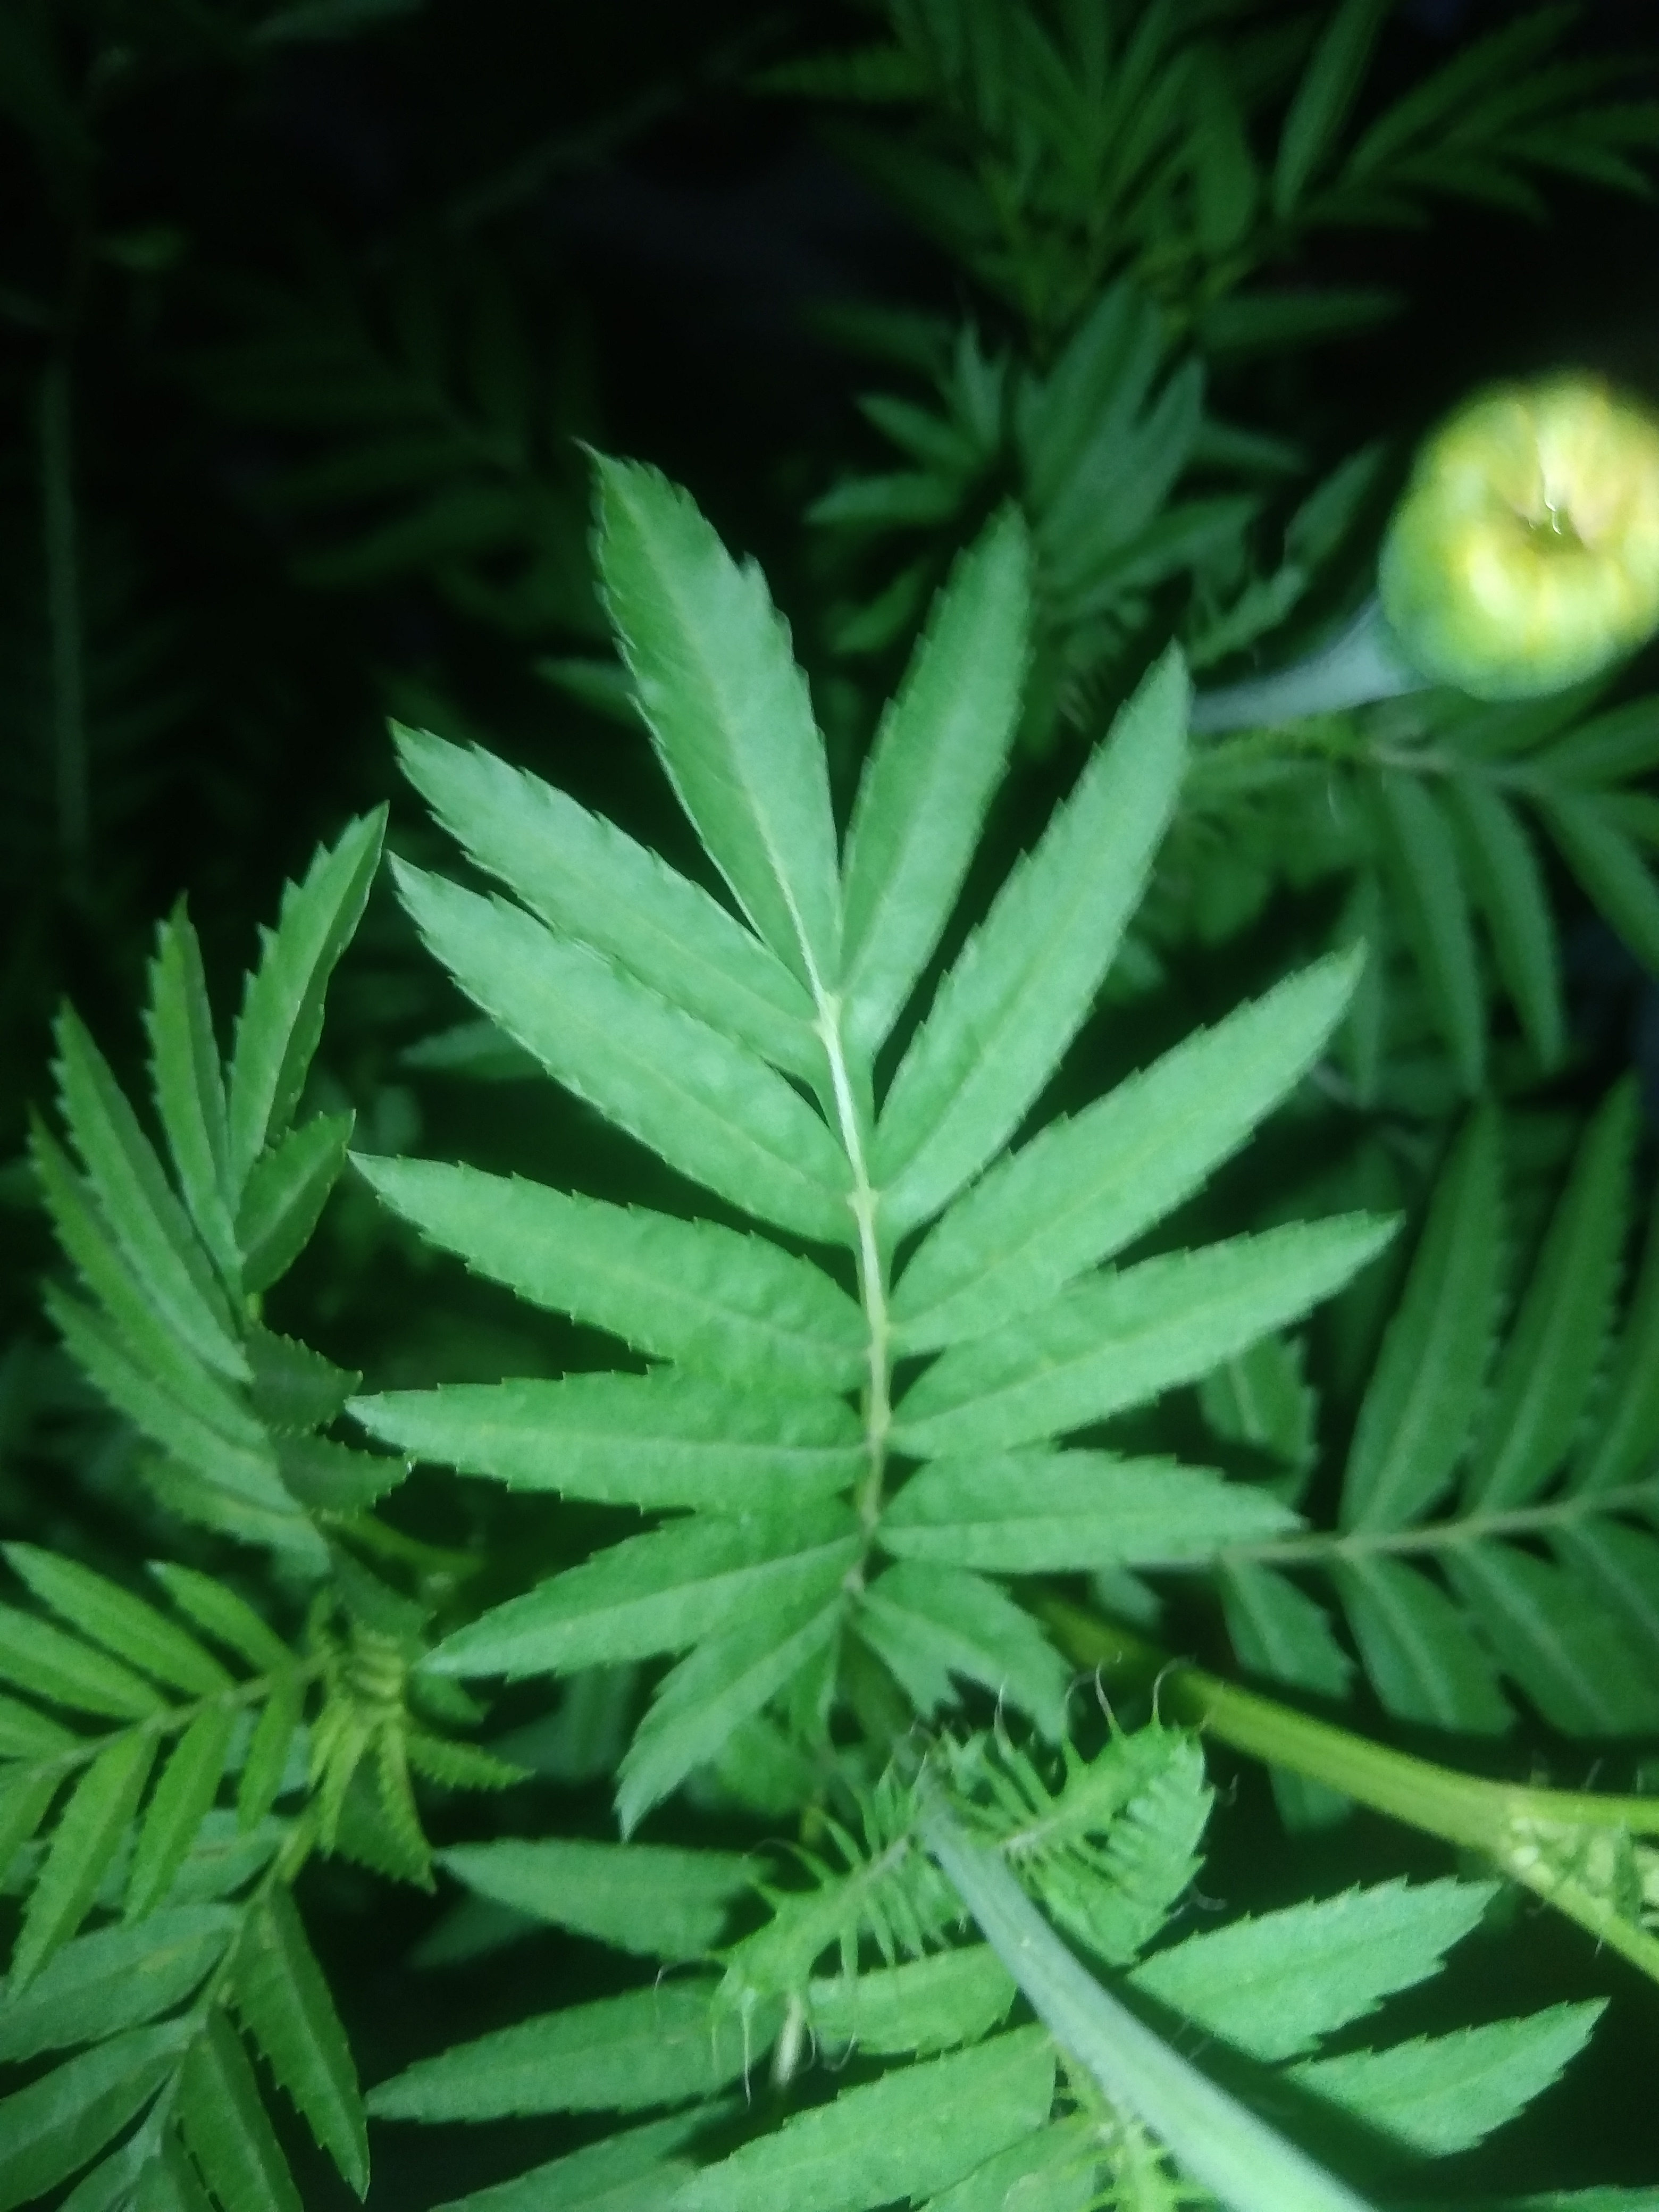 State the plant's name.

marigold
